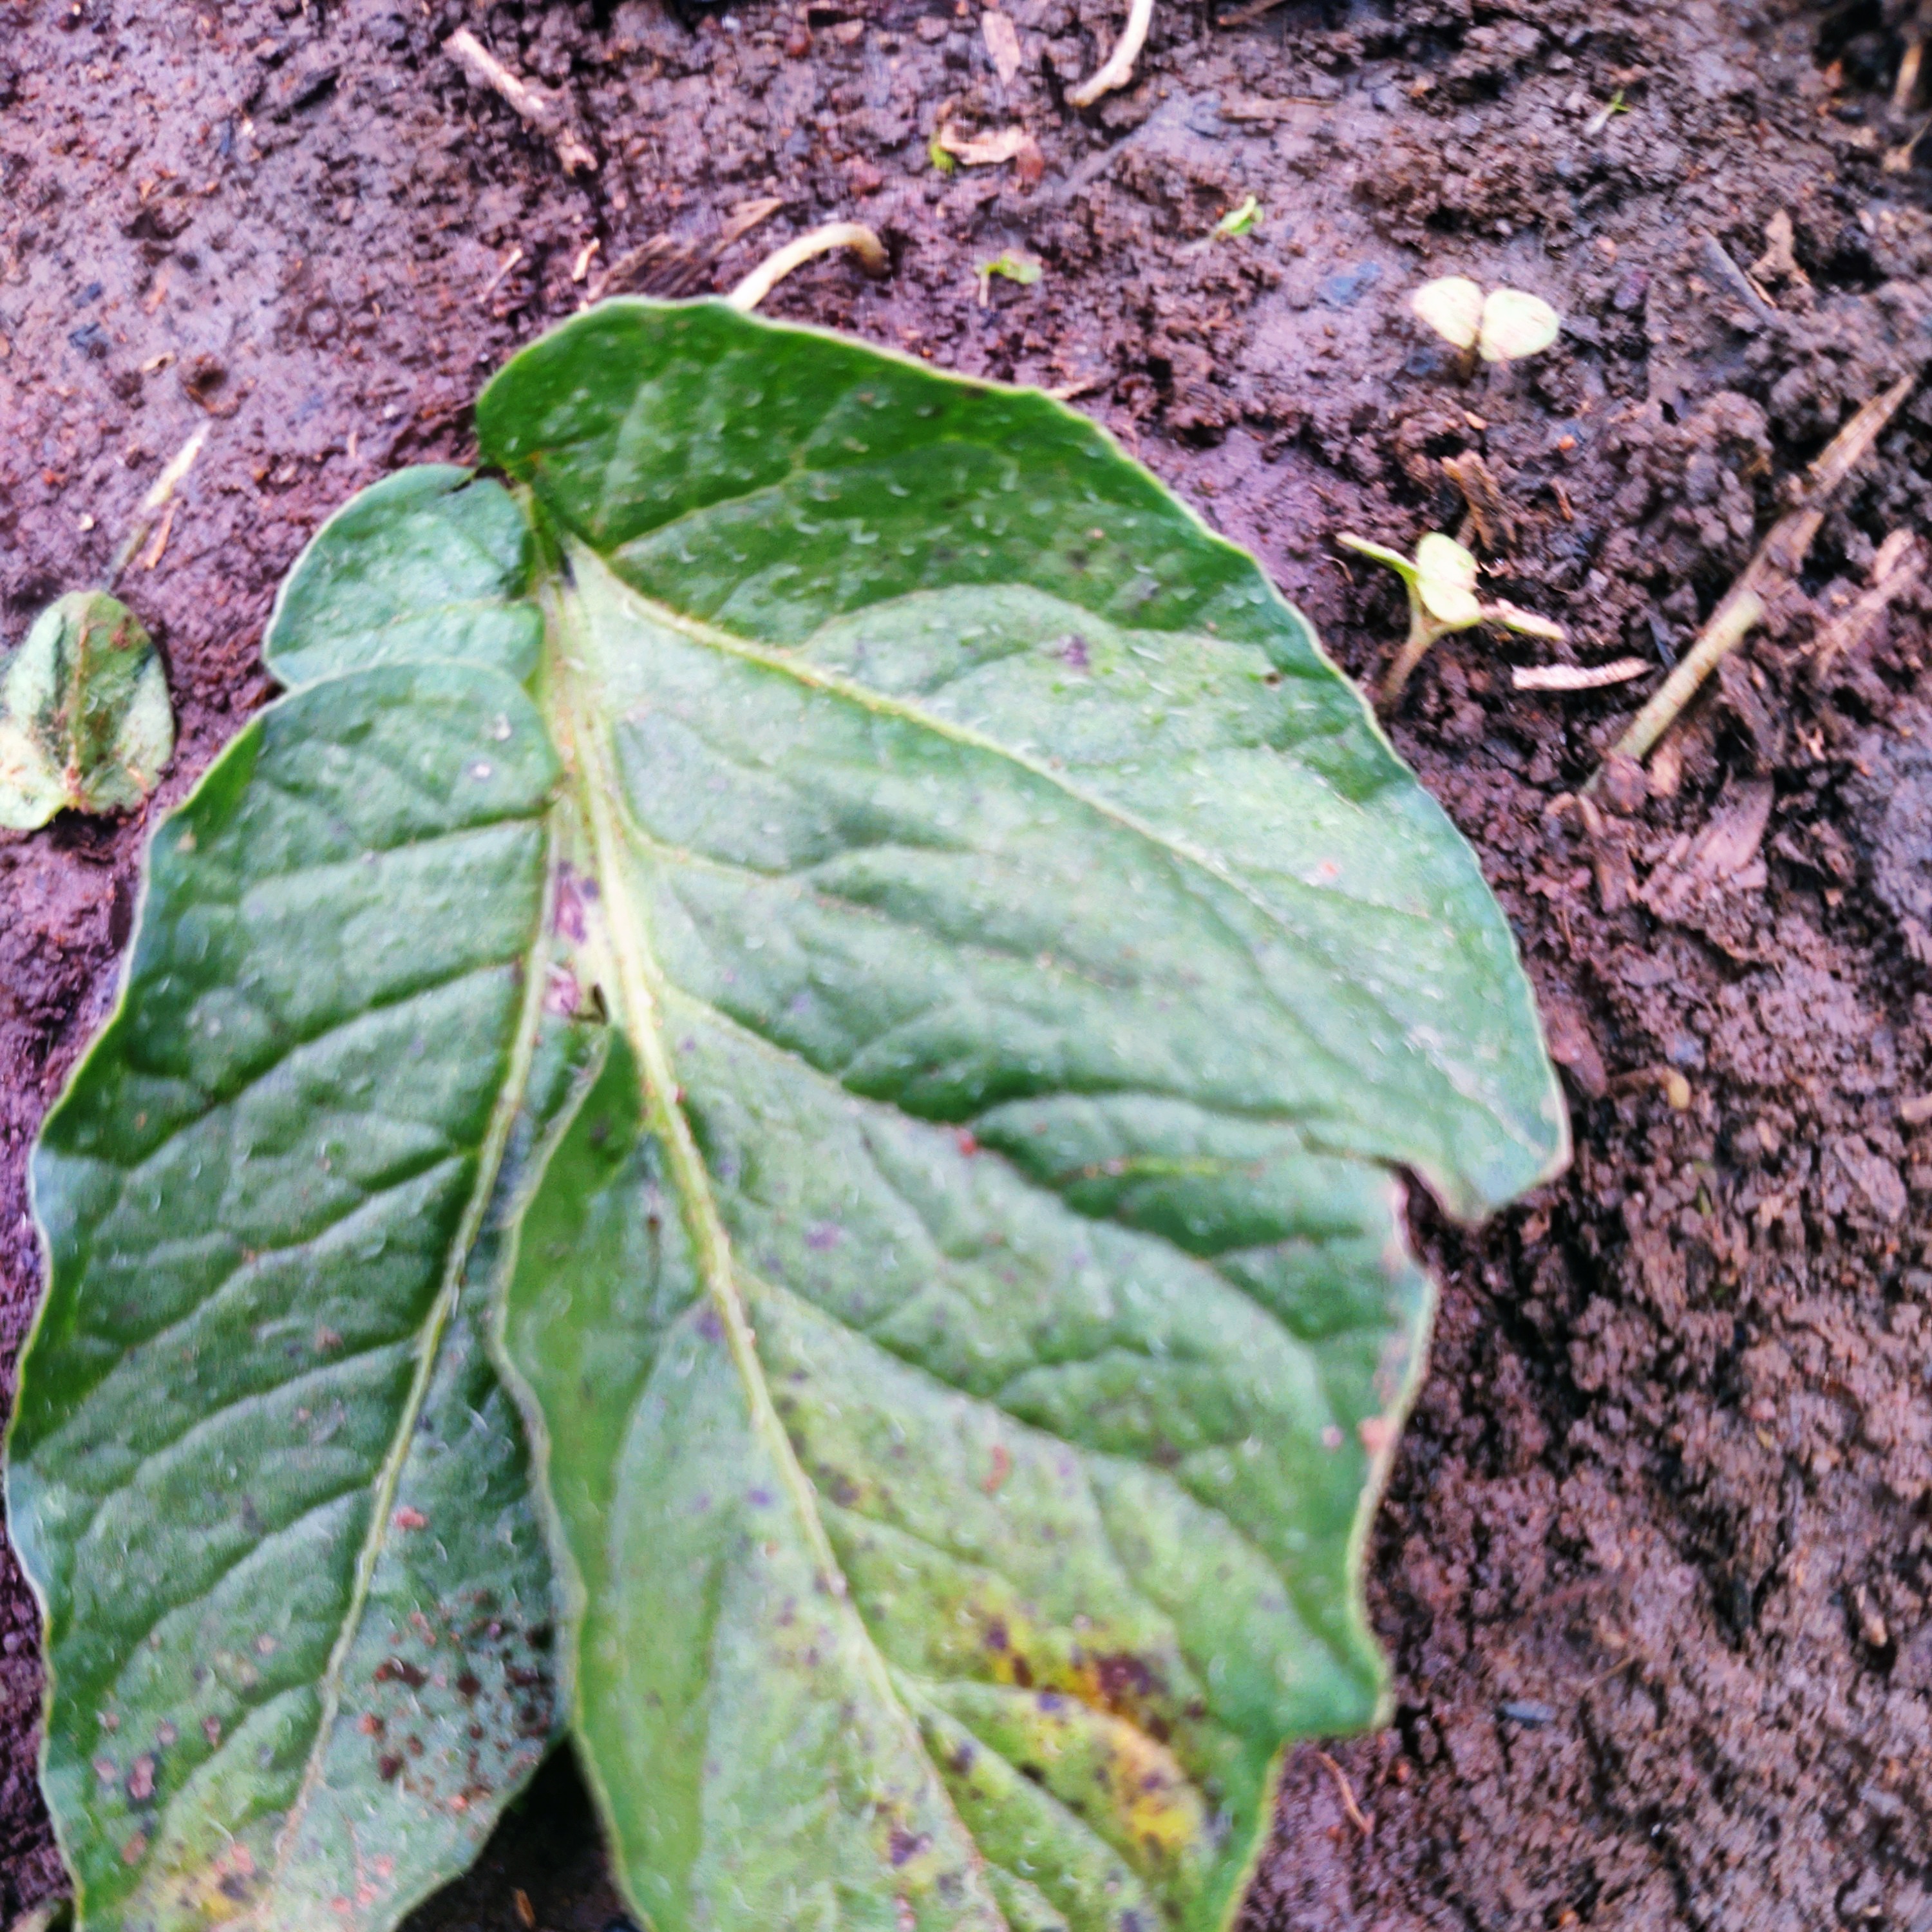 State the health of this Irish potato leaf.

late blight
